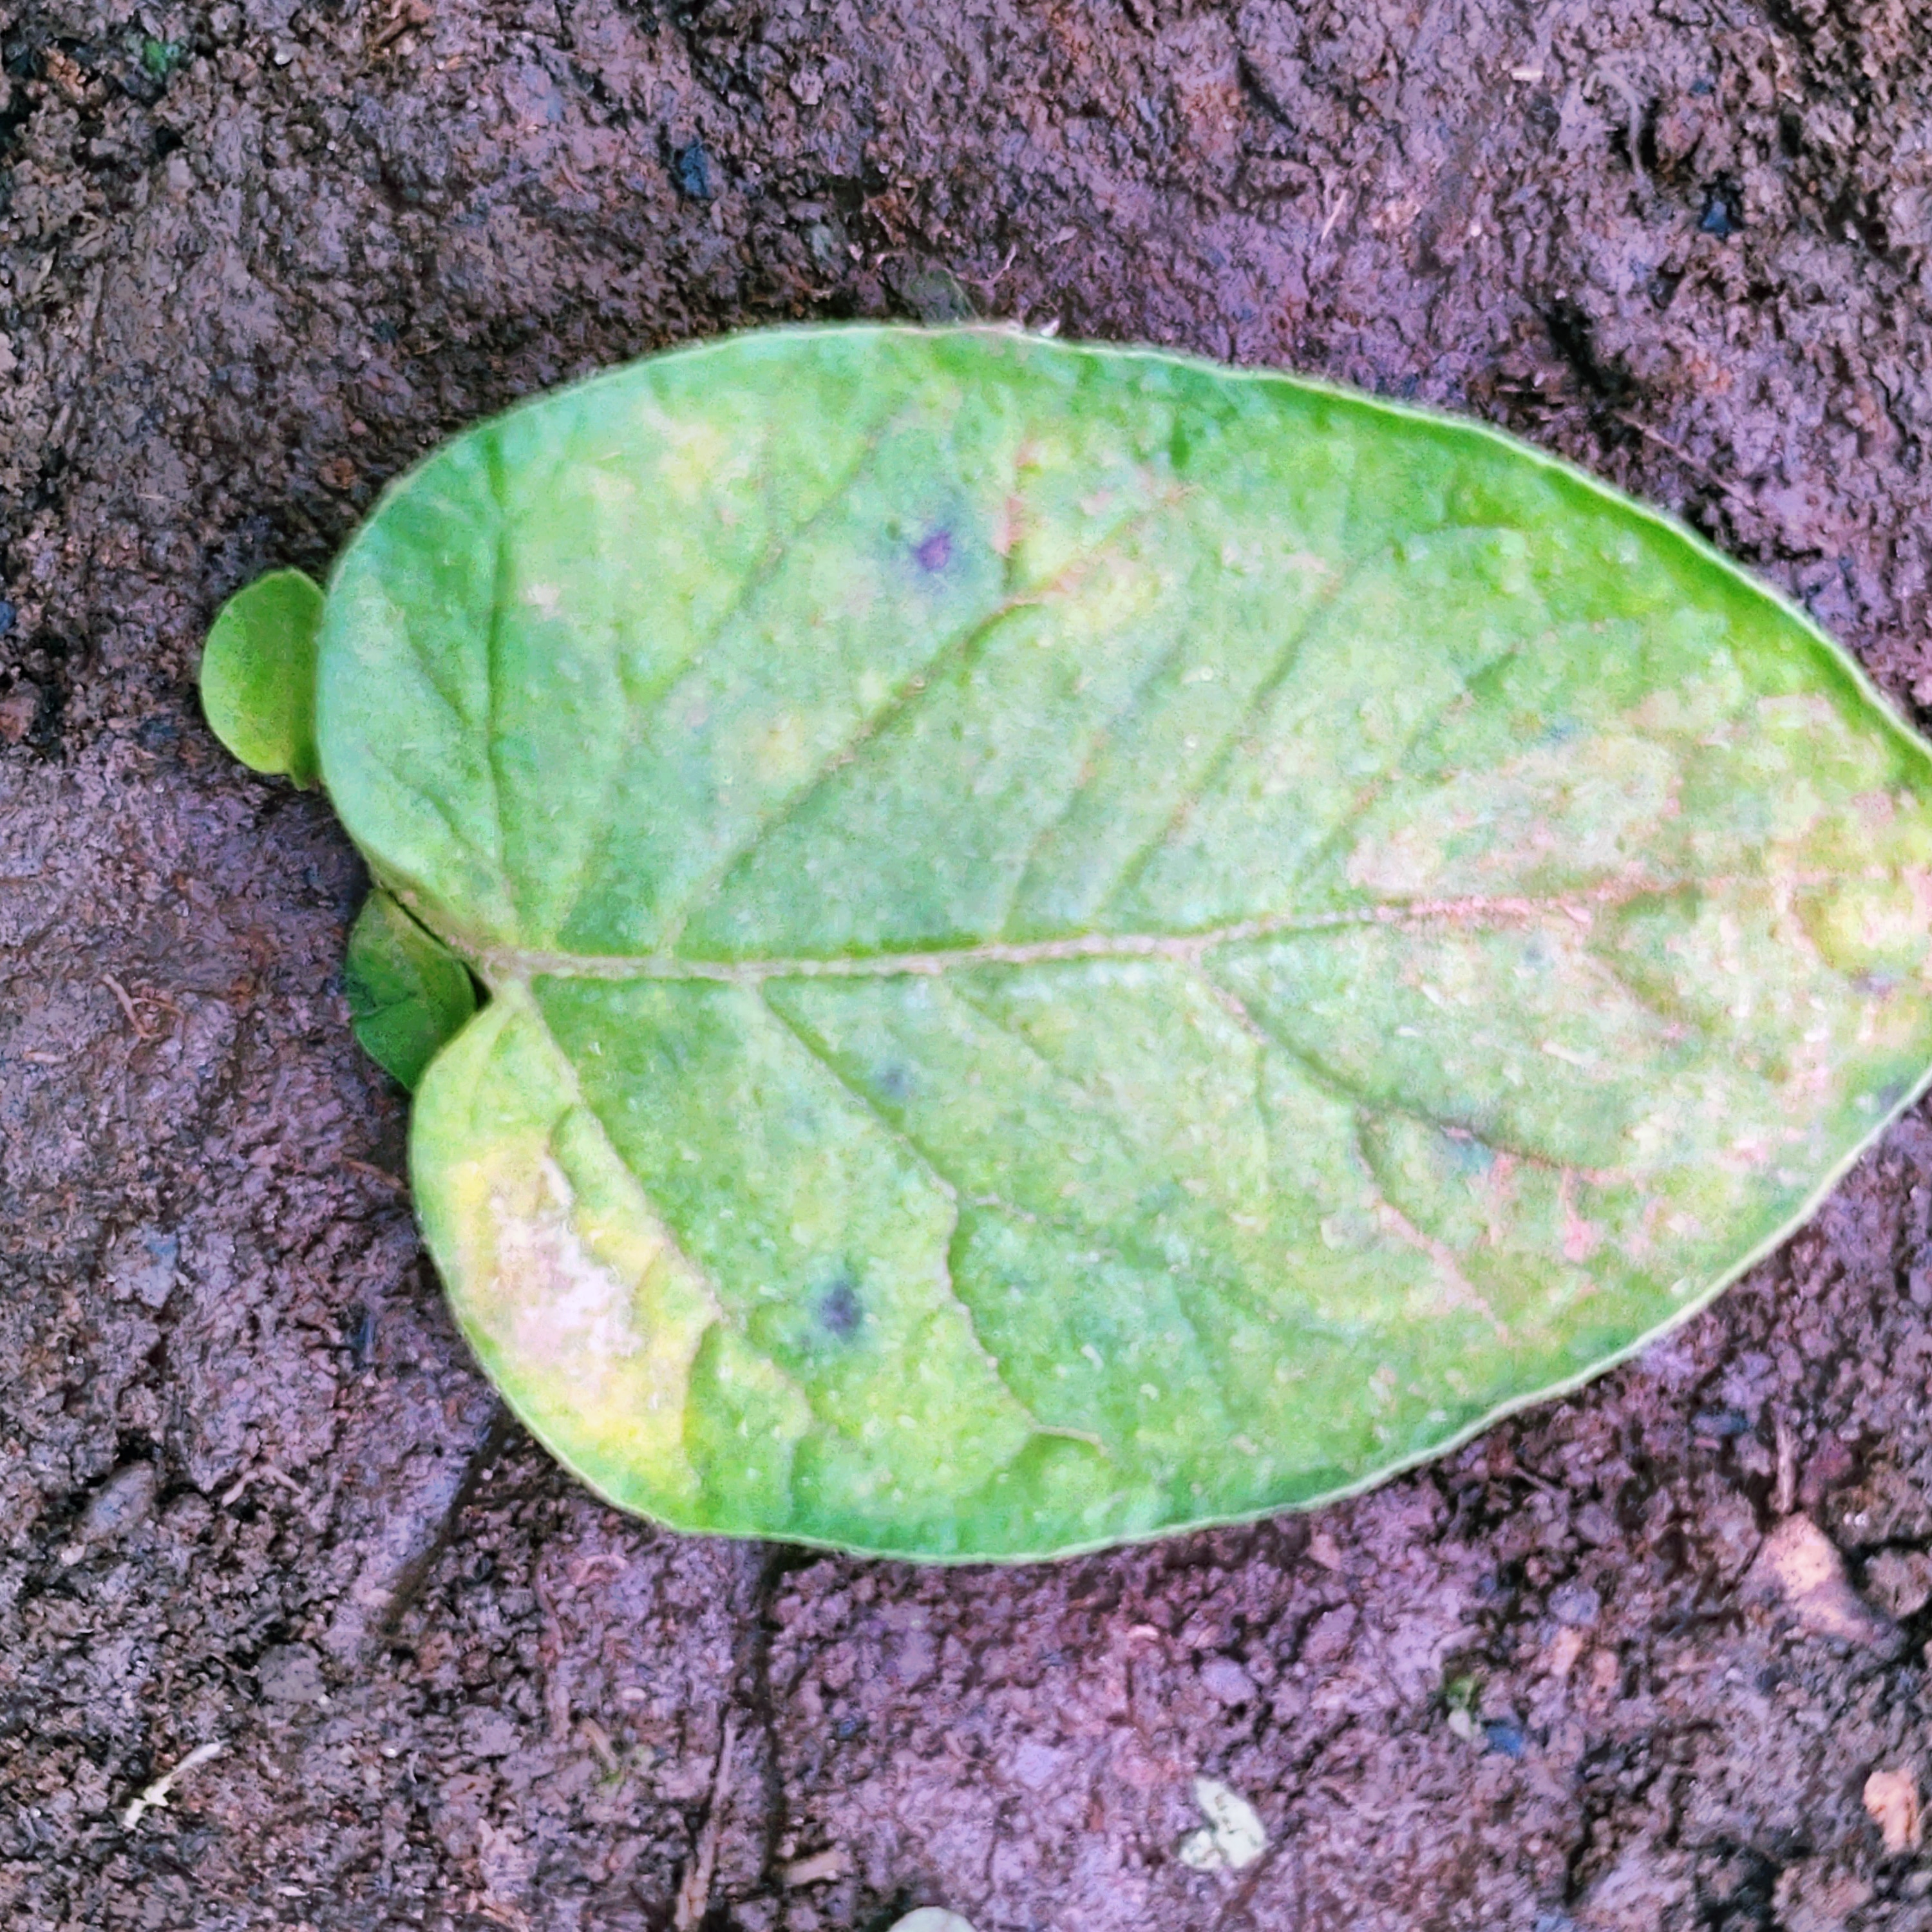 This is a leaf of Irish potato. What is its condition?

late blight
